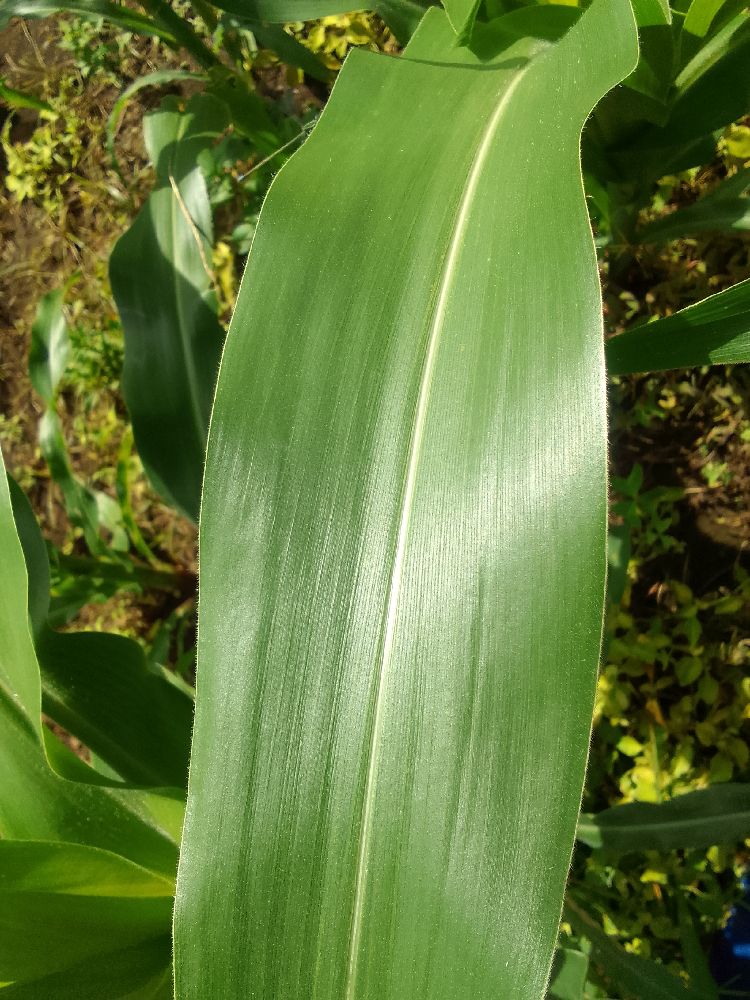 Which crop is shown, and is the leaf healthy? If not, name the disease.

maize, healthy
